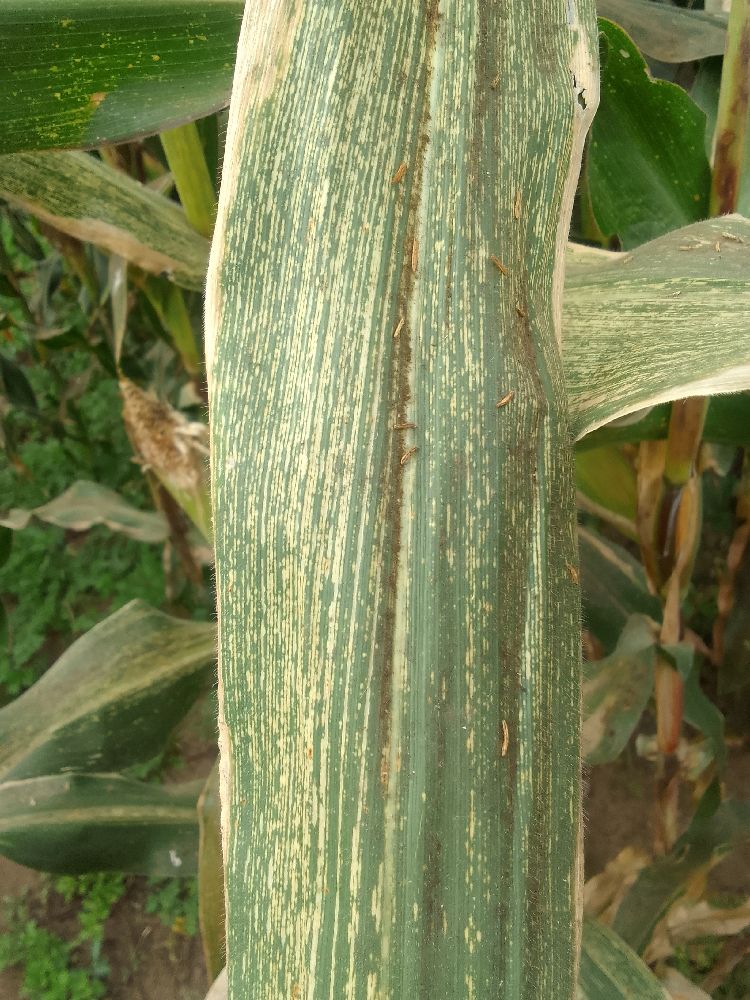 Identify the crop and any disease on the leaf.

maize, maize streak virus
